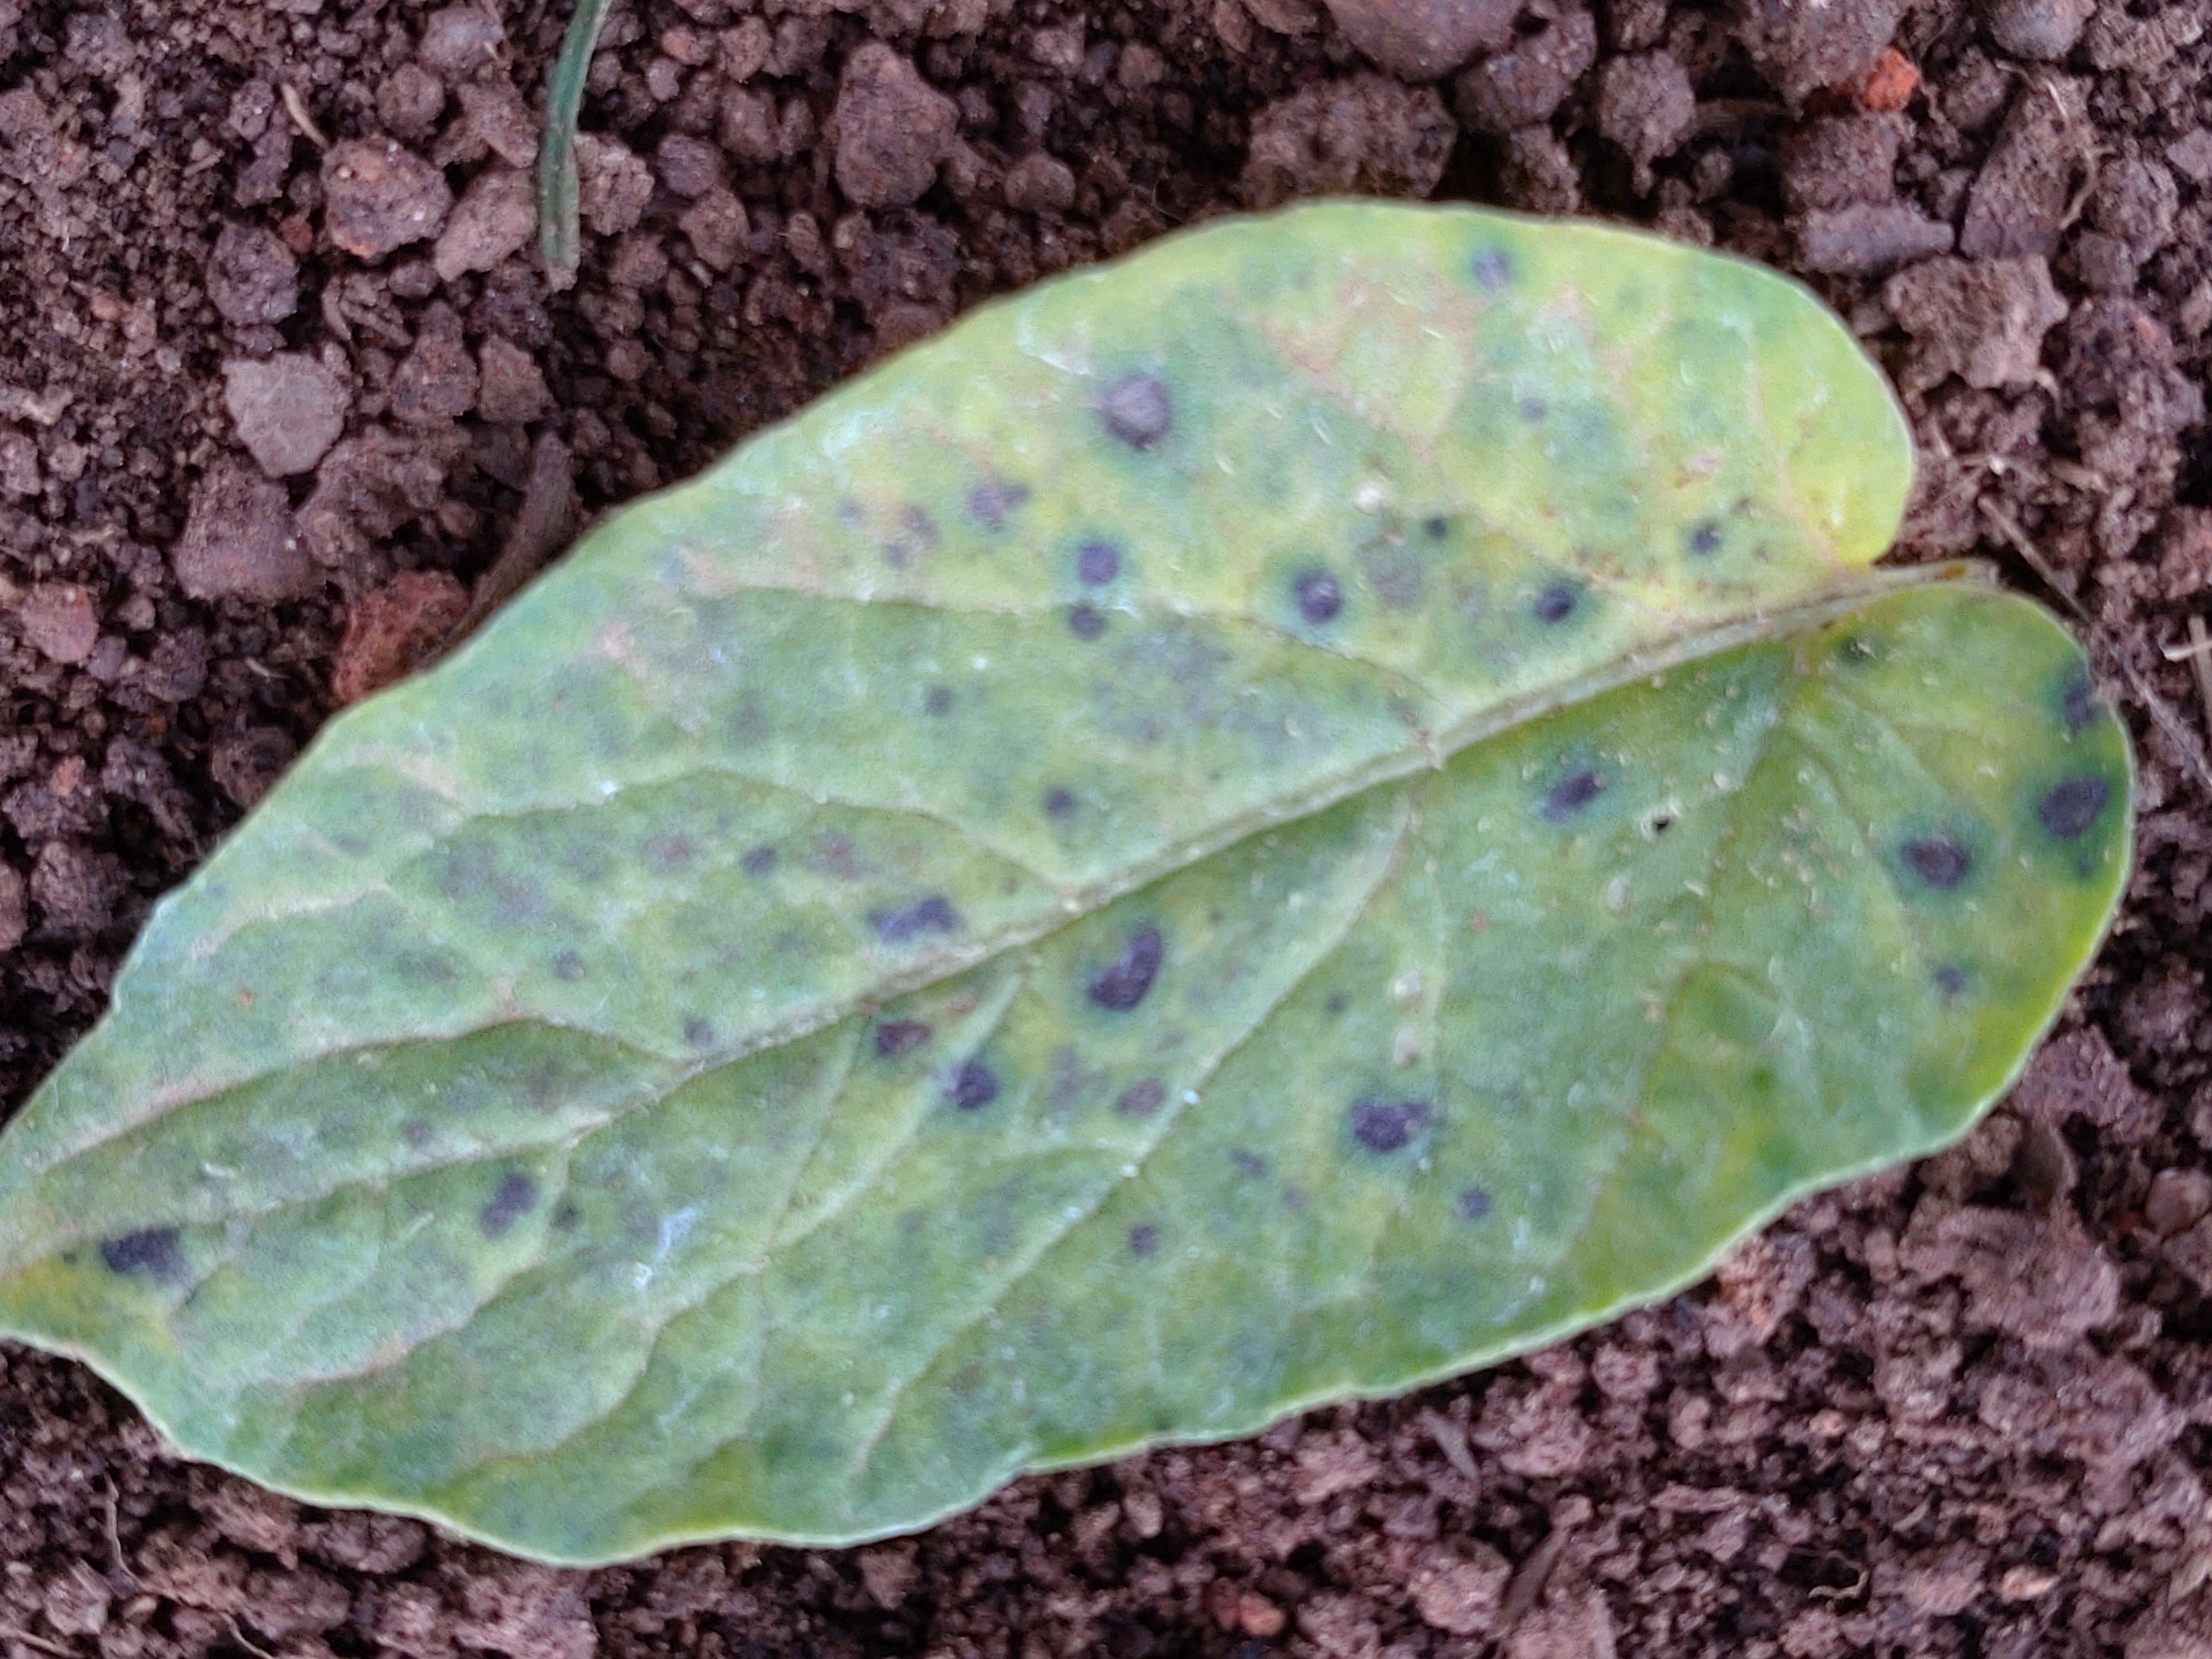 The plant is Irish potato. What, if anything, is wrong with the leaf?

late blight
